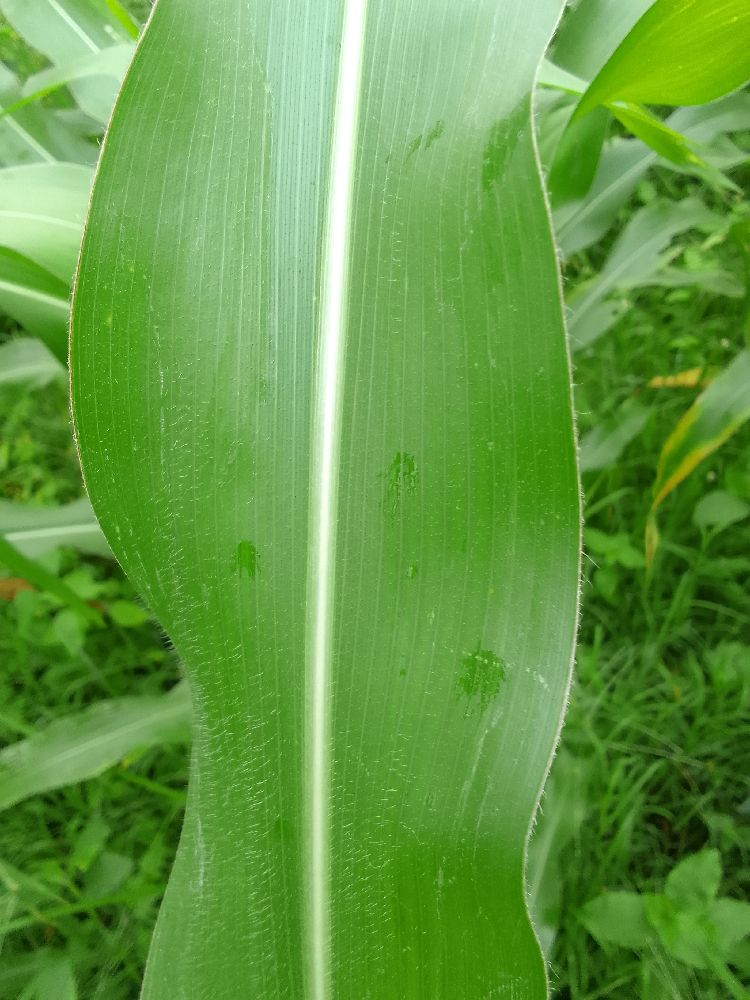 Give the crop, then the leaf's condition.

maize, healthy
